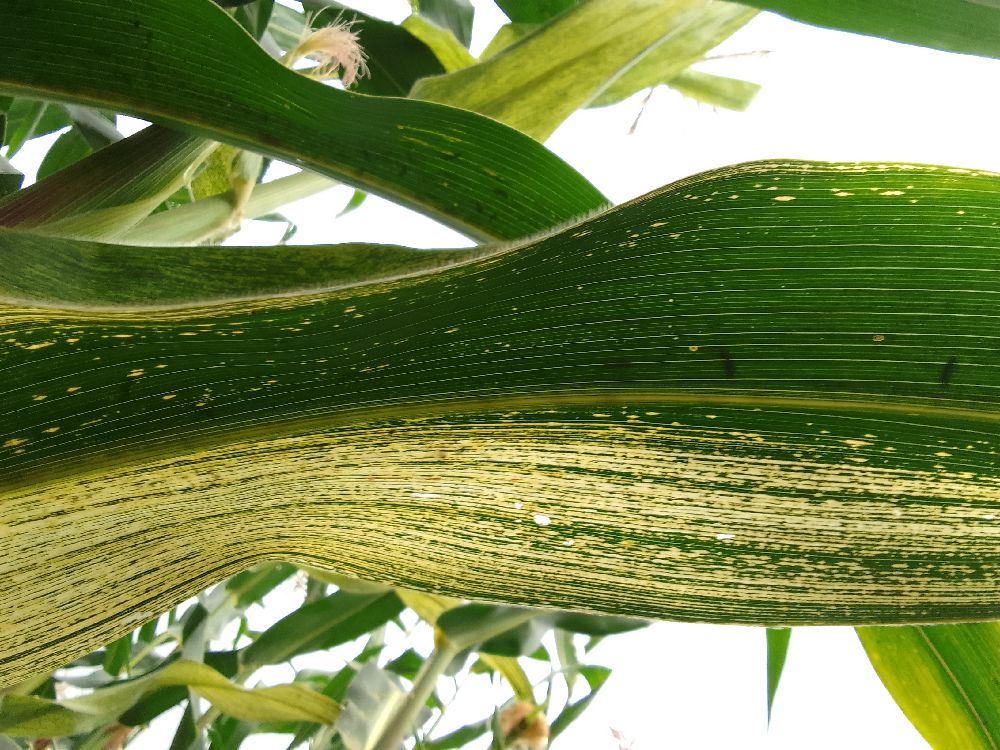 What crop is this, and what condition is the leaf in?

maize, maize streak virus
